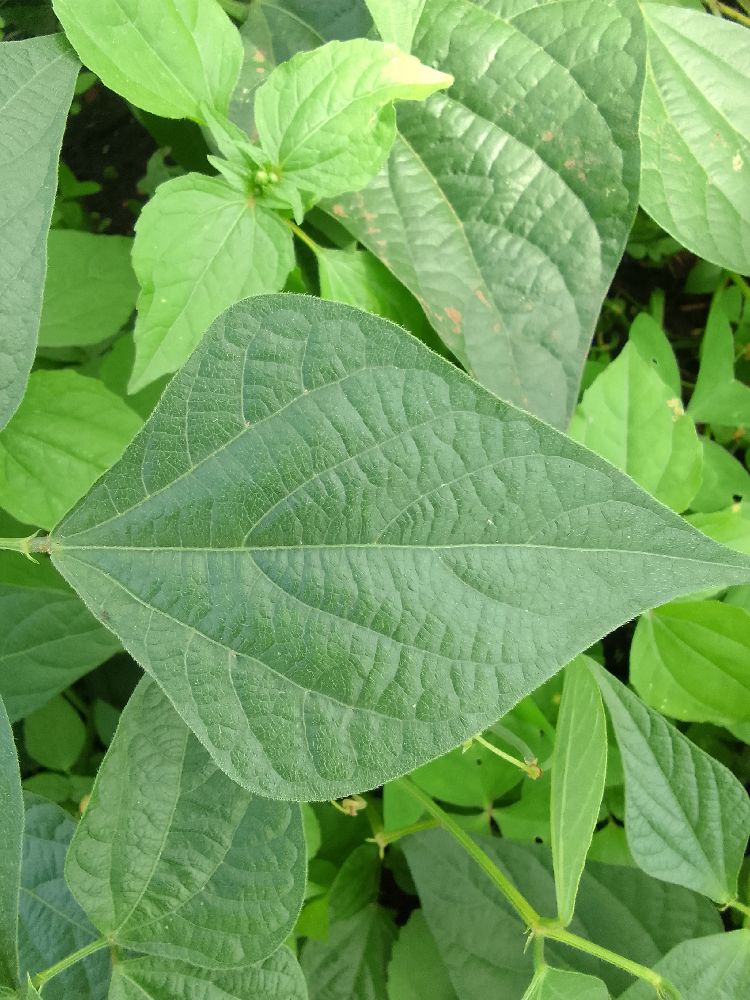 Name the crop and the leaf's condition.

common bean, healthy
